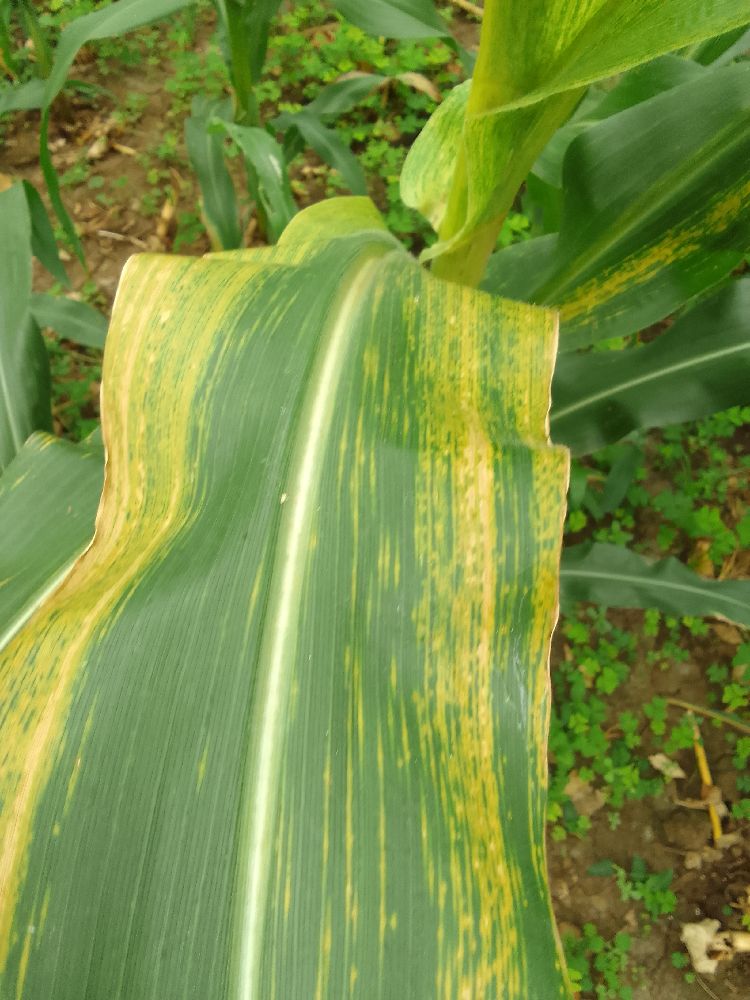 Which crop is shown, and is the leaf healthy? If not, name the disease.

maize, maize lethal necrosis
